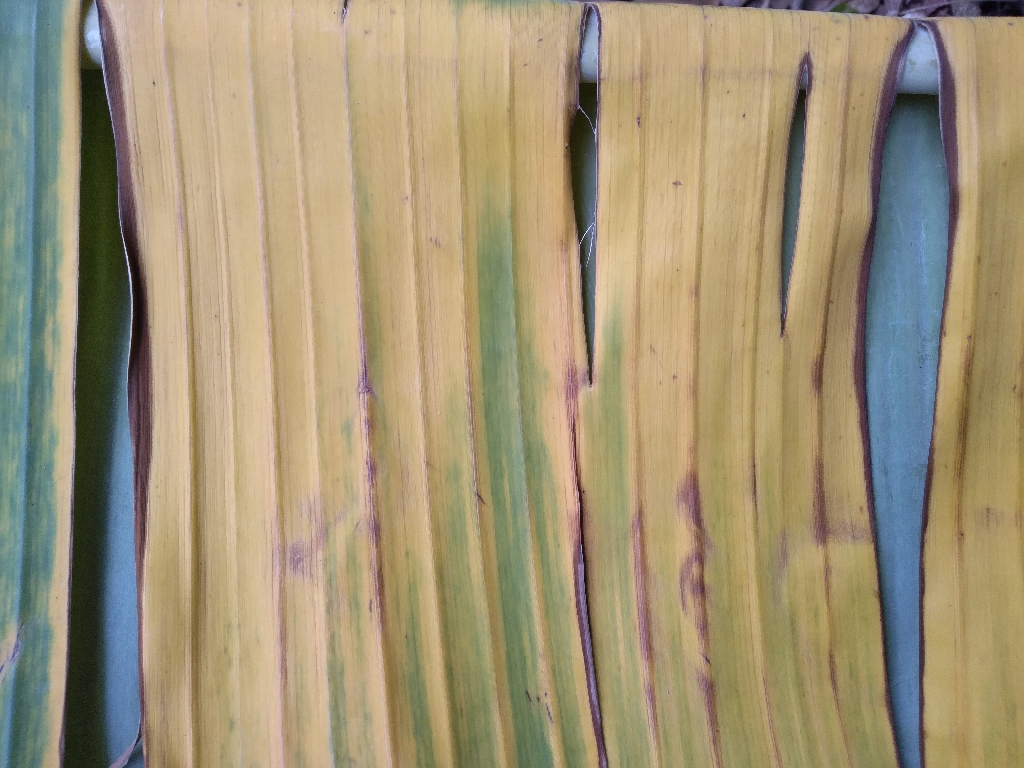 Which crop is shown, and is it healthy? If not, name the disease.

banana, fusarium wilt race 1
